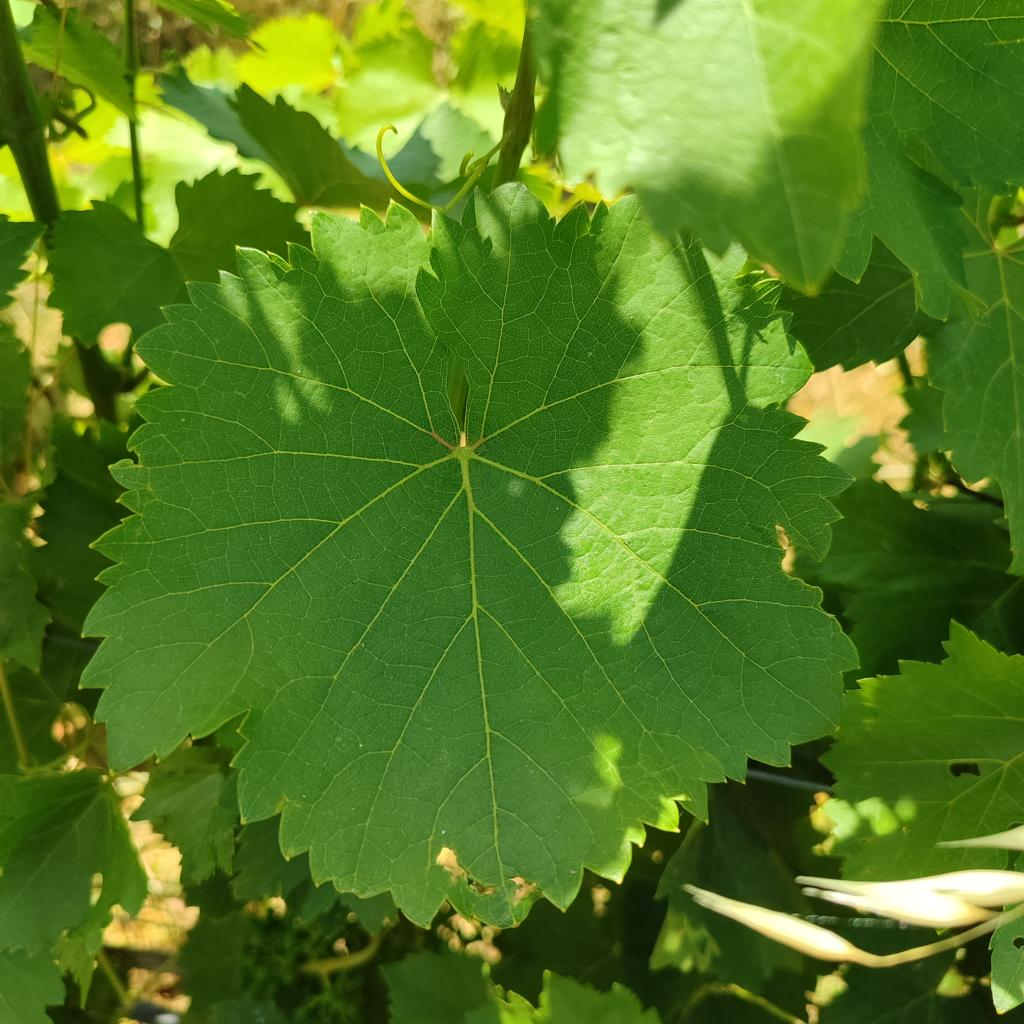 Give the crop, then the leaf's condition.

grapevine, healthy
